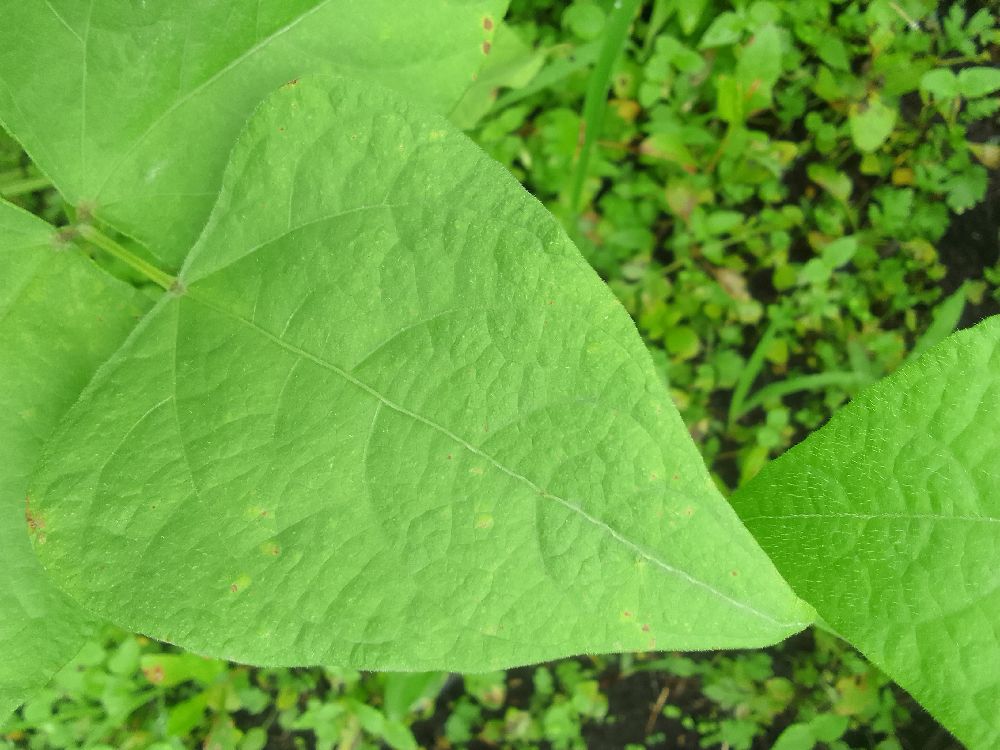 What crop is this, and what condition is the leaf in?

common bean, healthy
